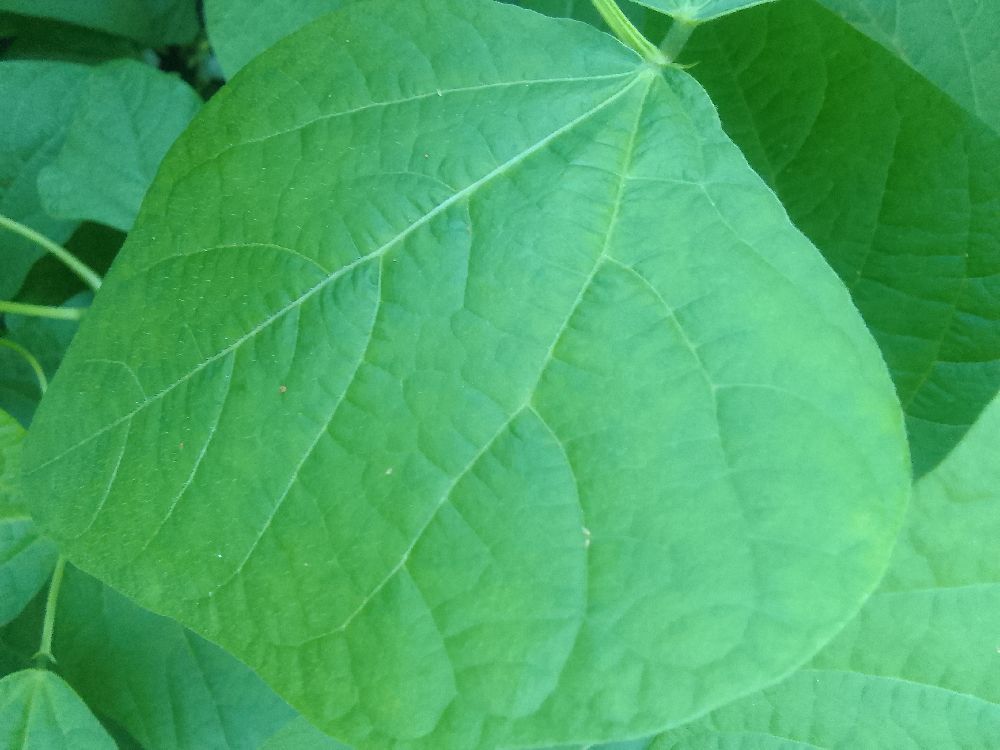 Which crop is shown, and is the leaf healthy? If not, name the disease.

common bean, healthy
